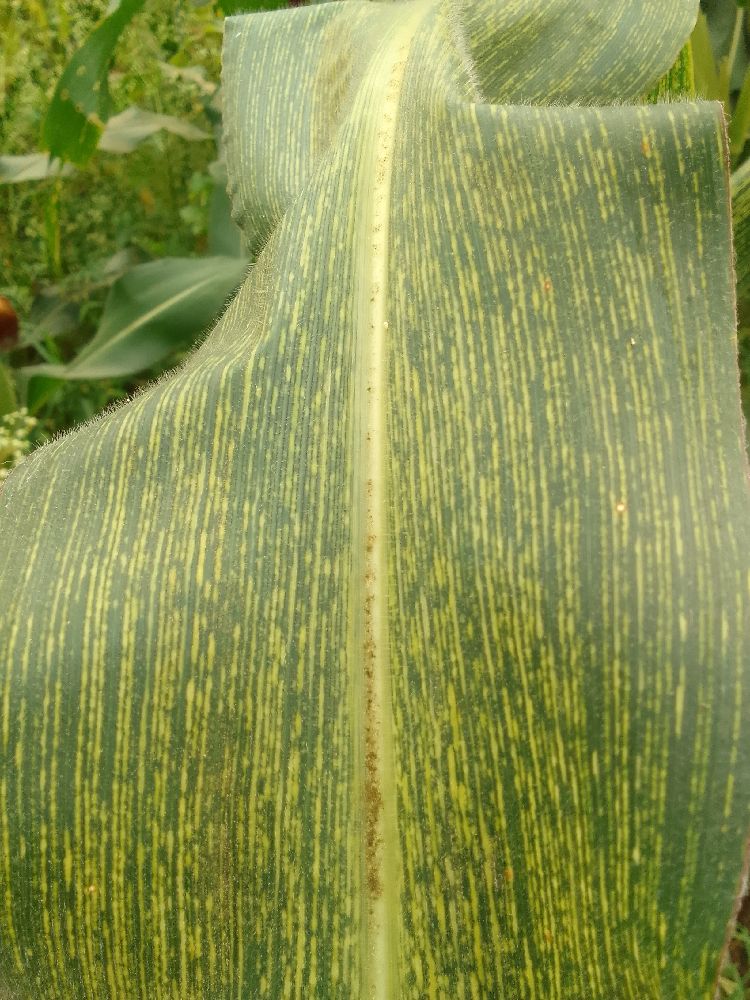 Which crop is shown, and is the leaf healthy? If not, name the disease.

maize, maize streak virus
